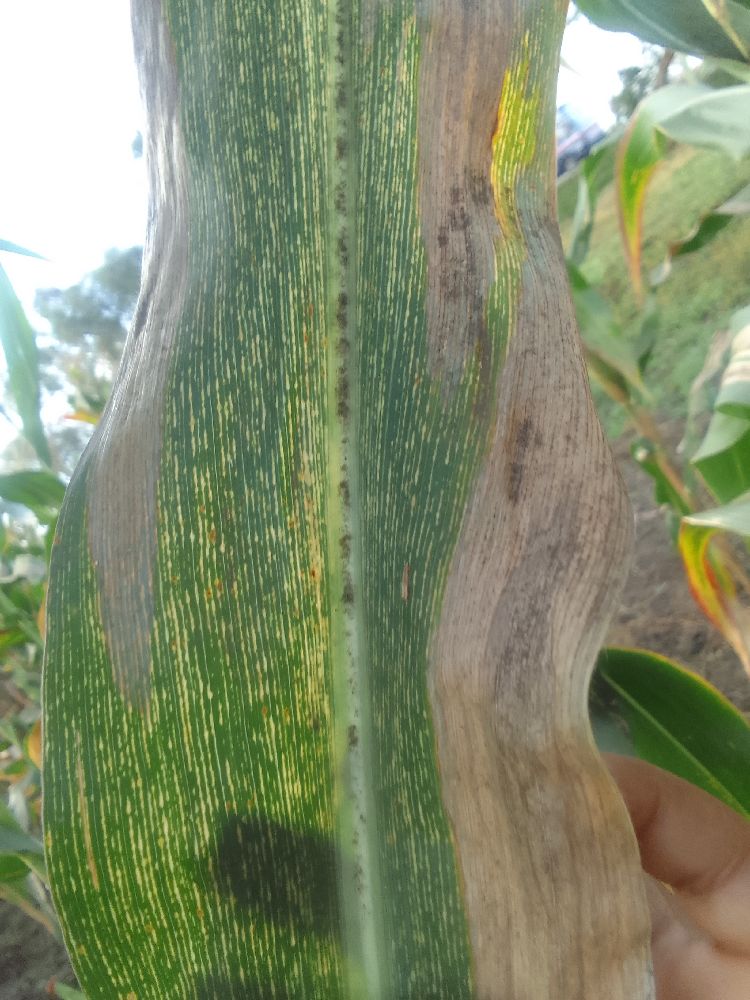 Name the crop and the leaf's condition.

maize, maize streak virus
